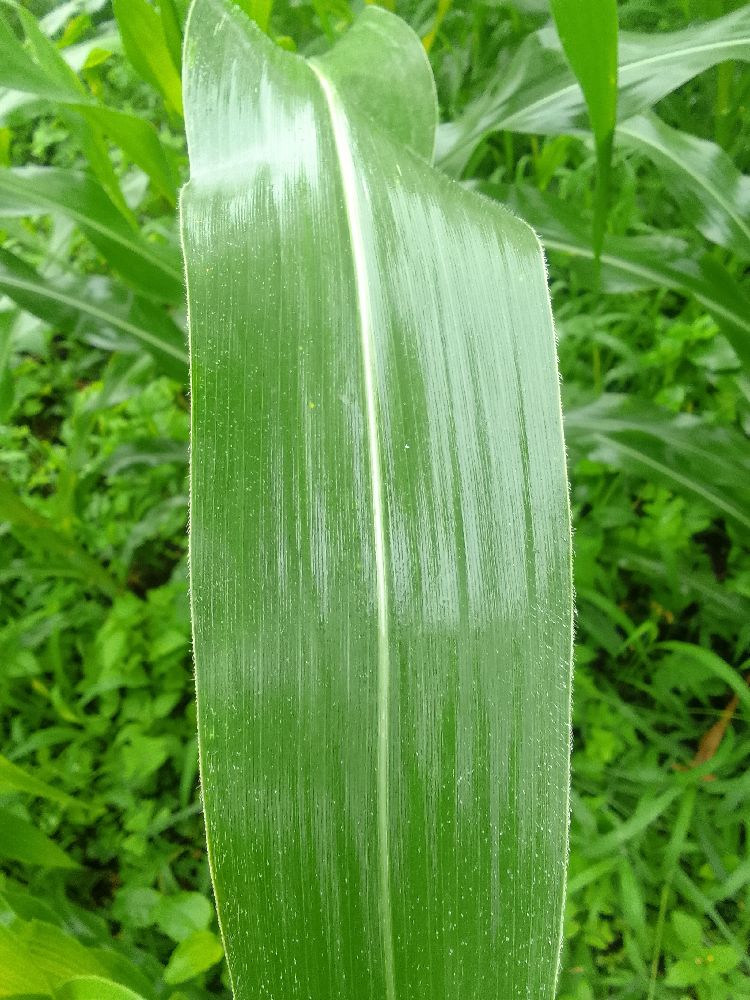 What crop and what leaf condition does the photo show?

maize, healthy
